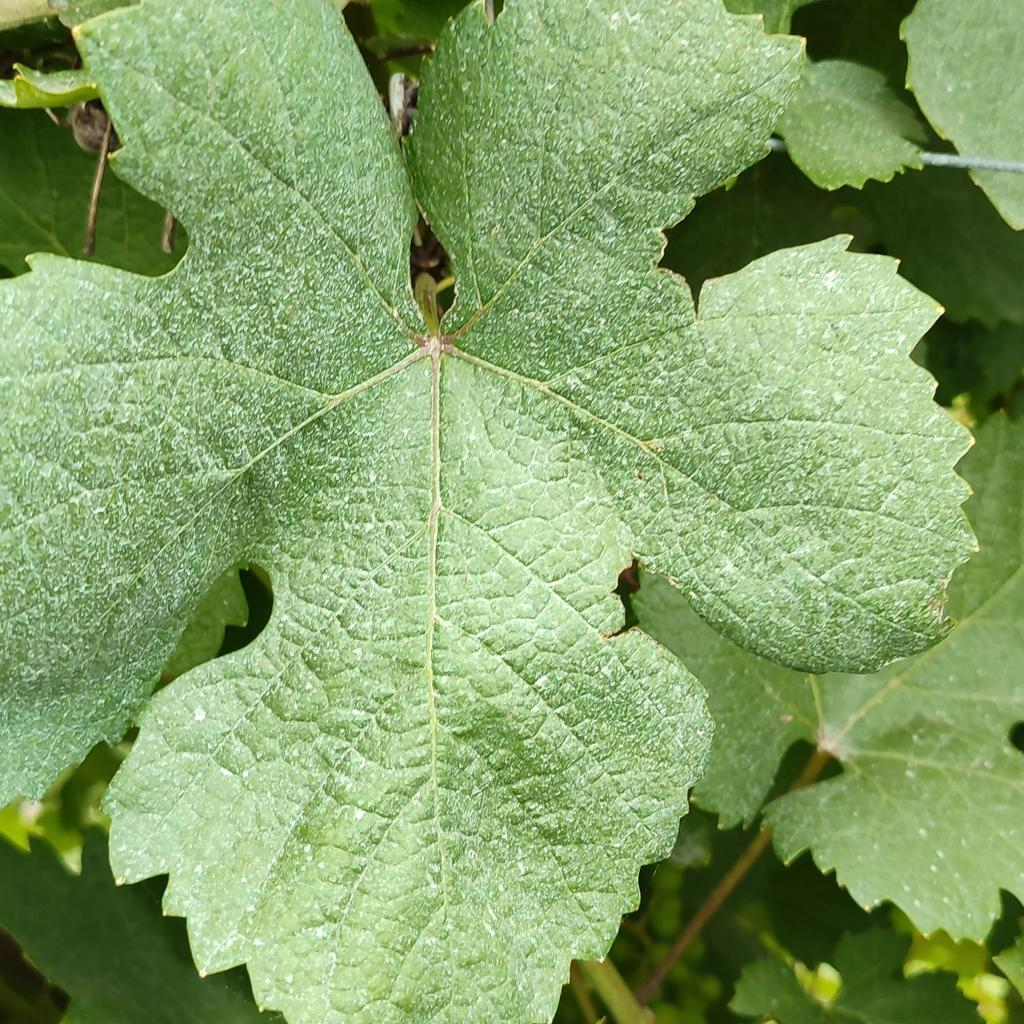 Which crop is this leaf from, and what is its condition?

grapevine, healthy
